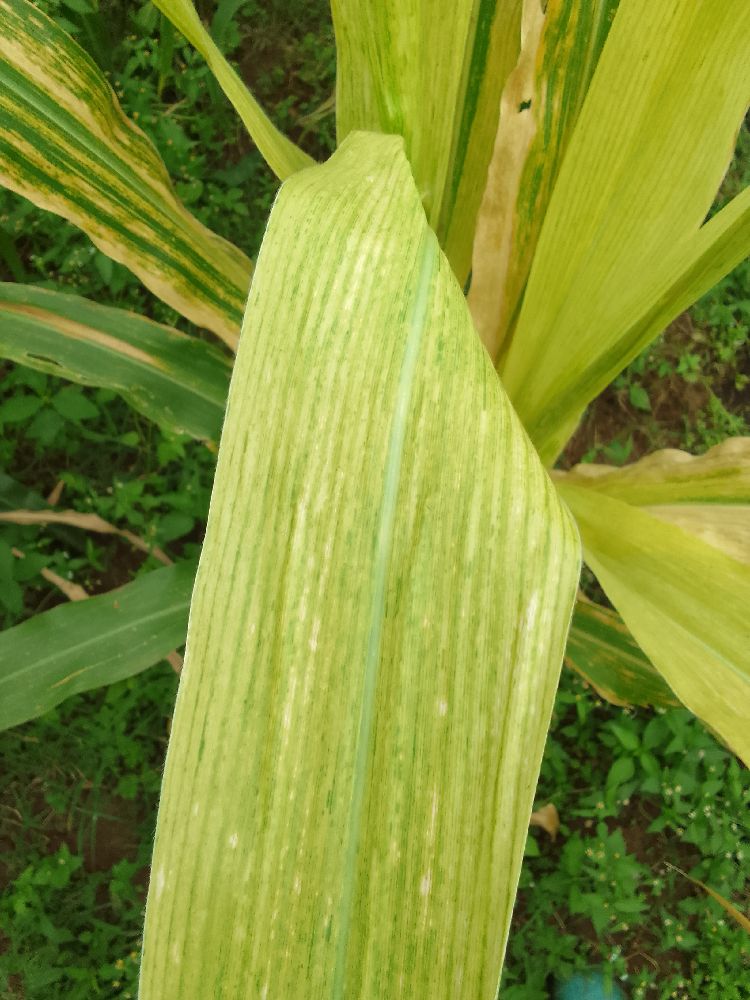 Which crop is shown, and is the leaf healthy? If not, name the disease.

maize, maize lethal necrosis
